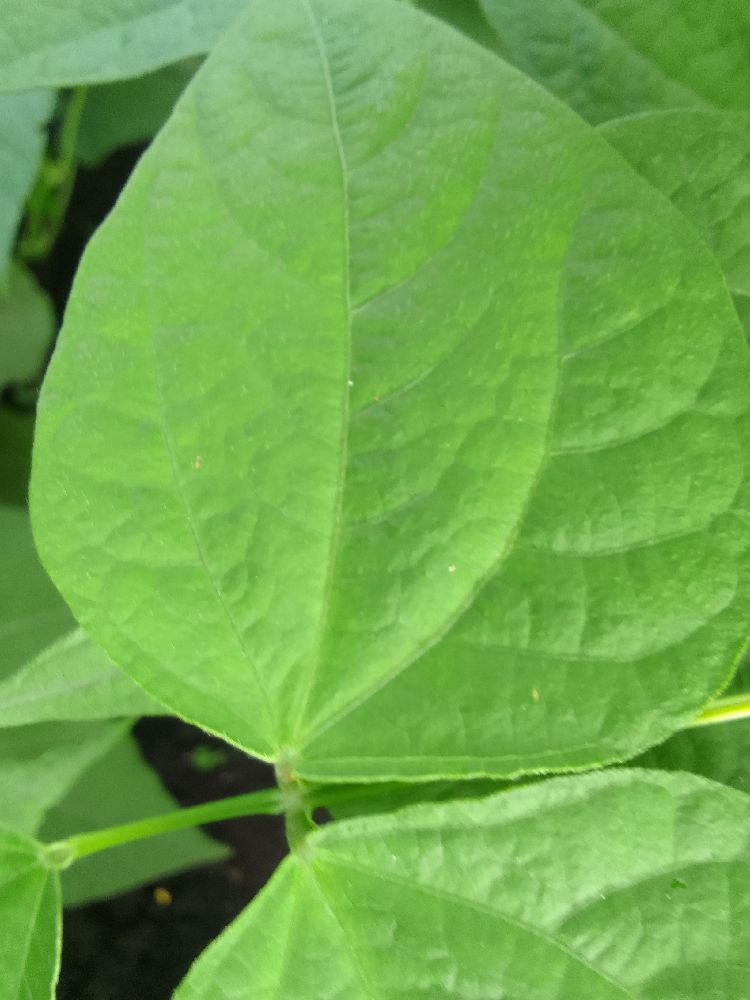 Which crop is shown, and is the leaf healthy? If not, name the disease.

common bean, healthy
